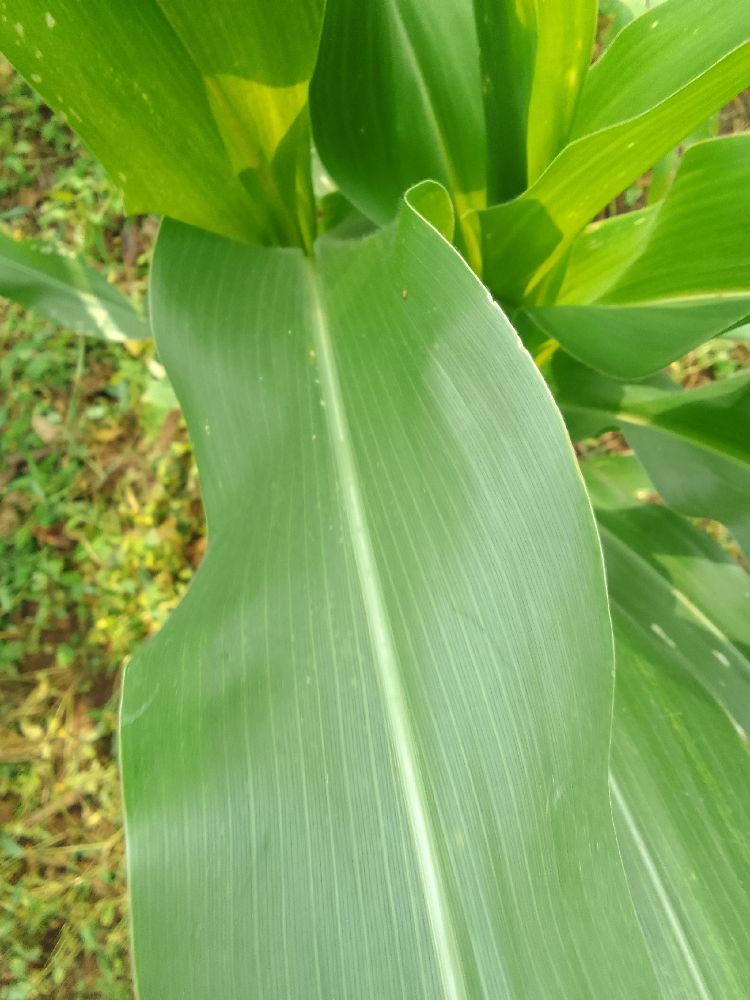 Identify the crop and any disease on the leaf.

maize, healthy
